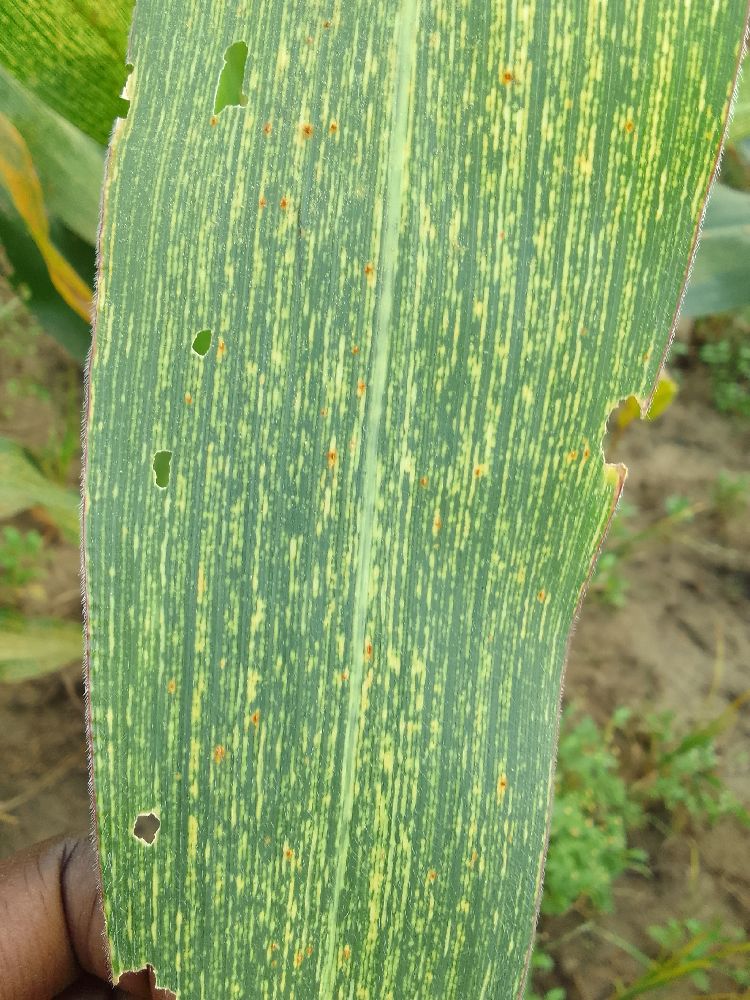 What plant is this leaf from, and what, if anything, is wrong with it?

maize, maize streak virus
